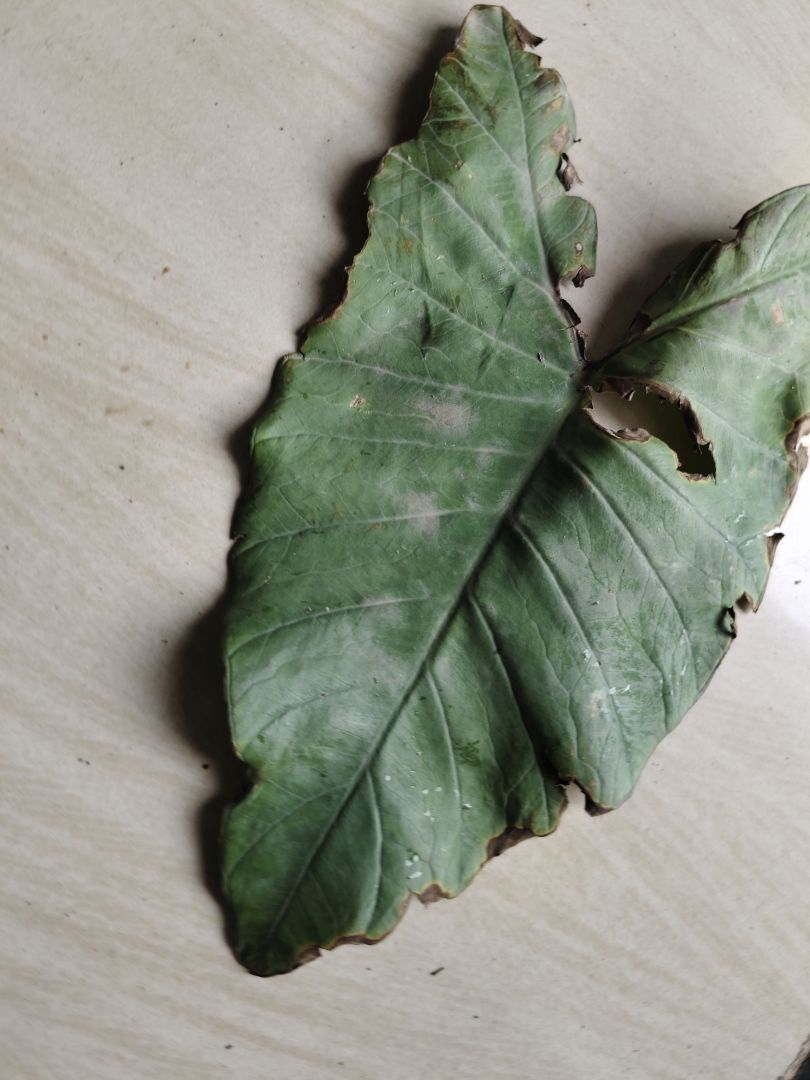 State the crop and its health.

taro, leaf blight
